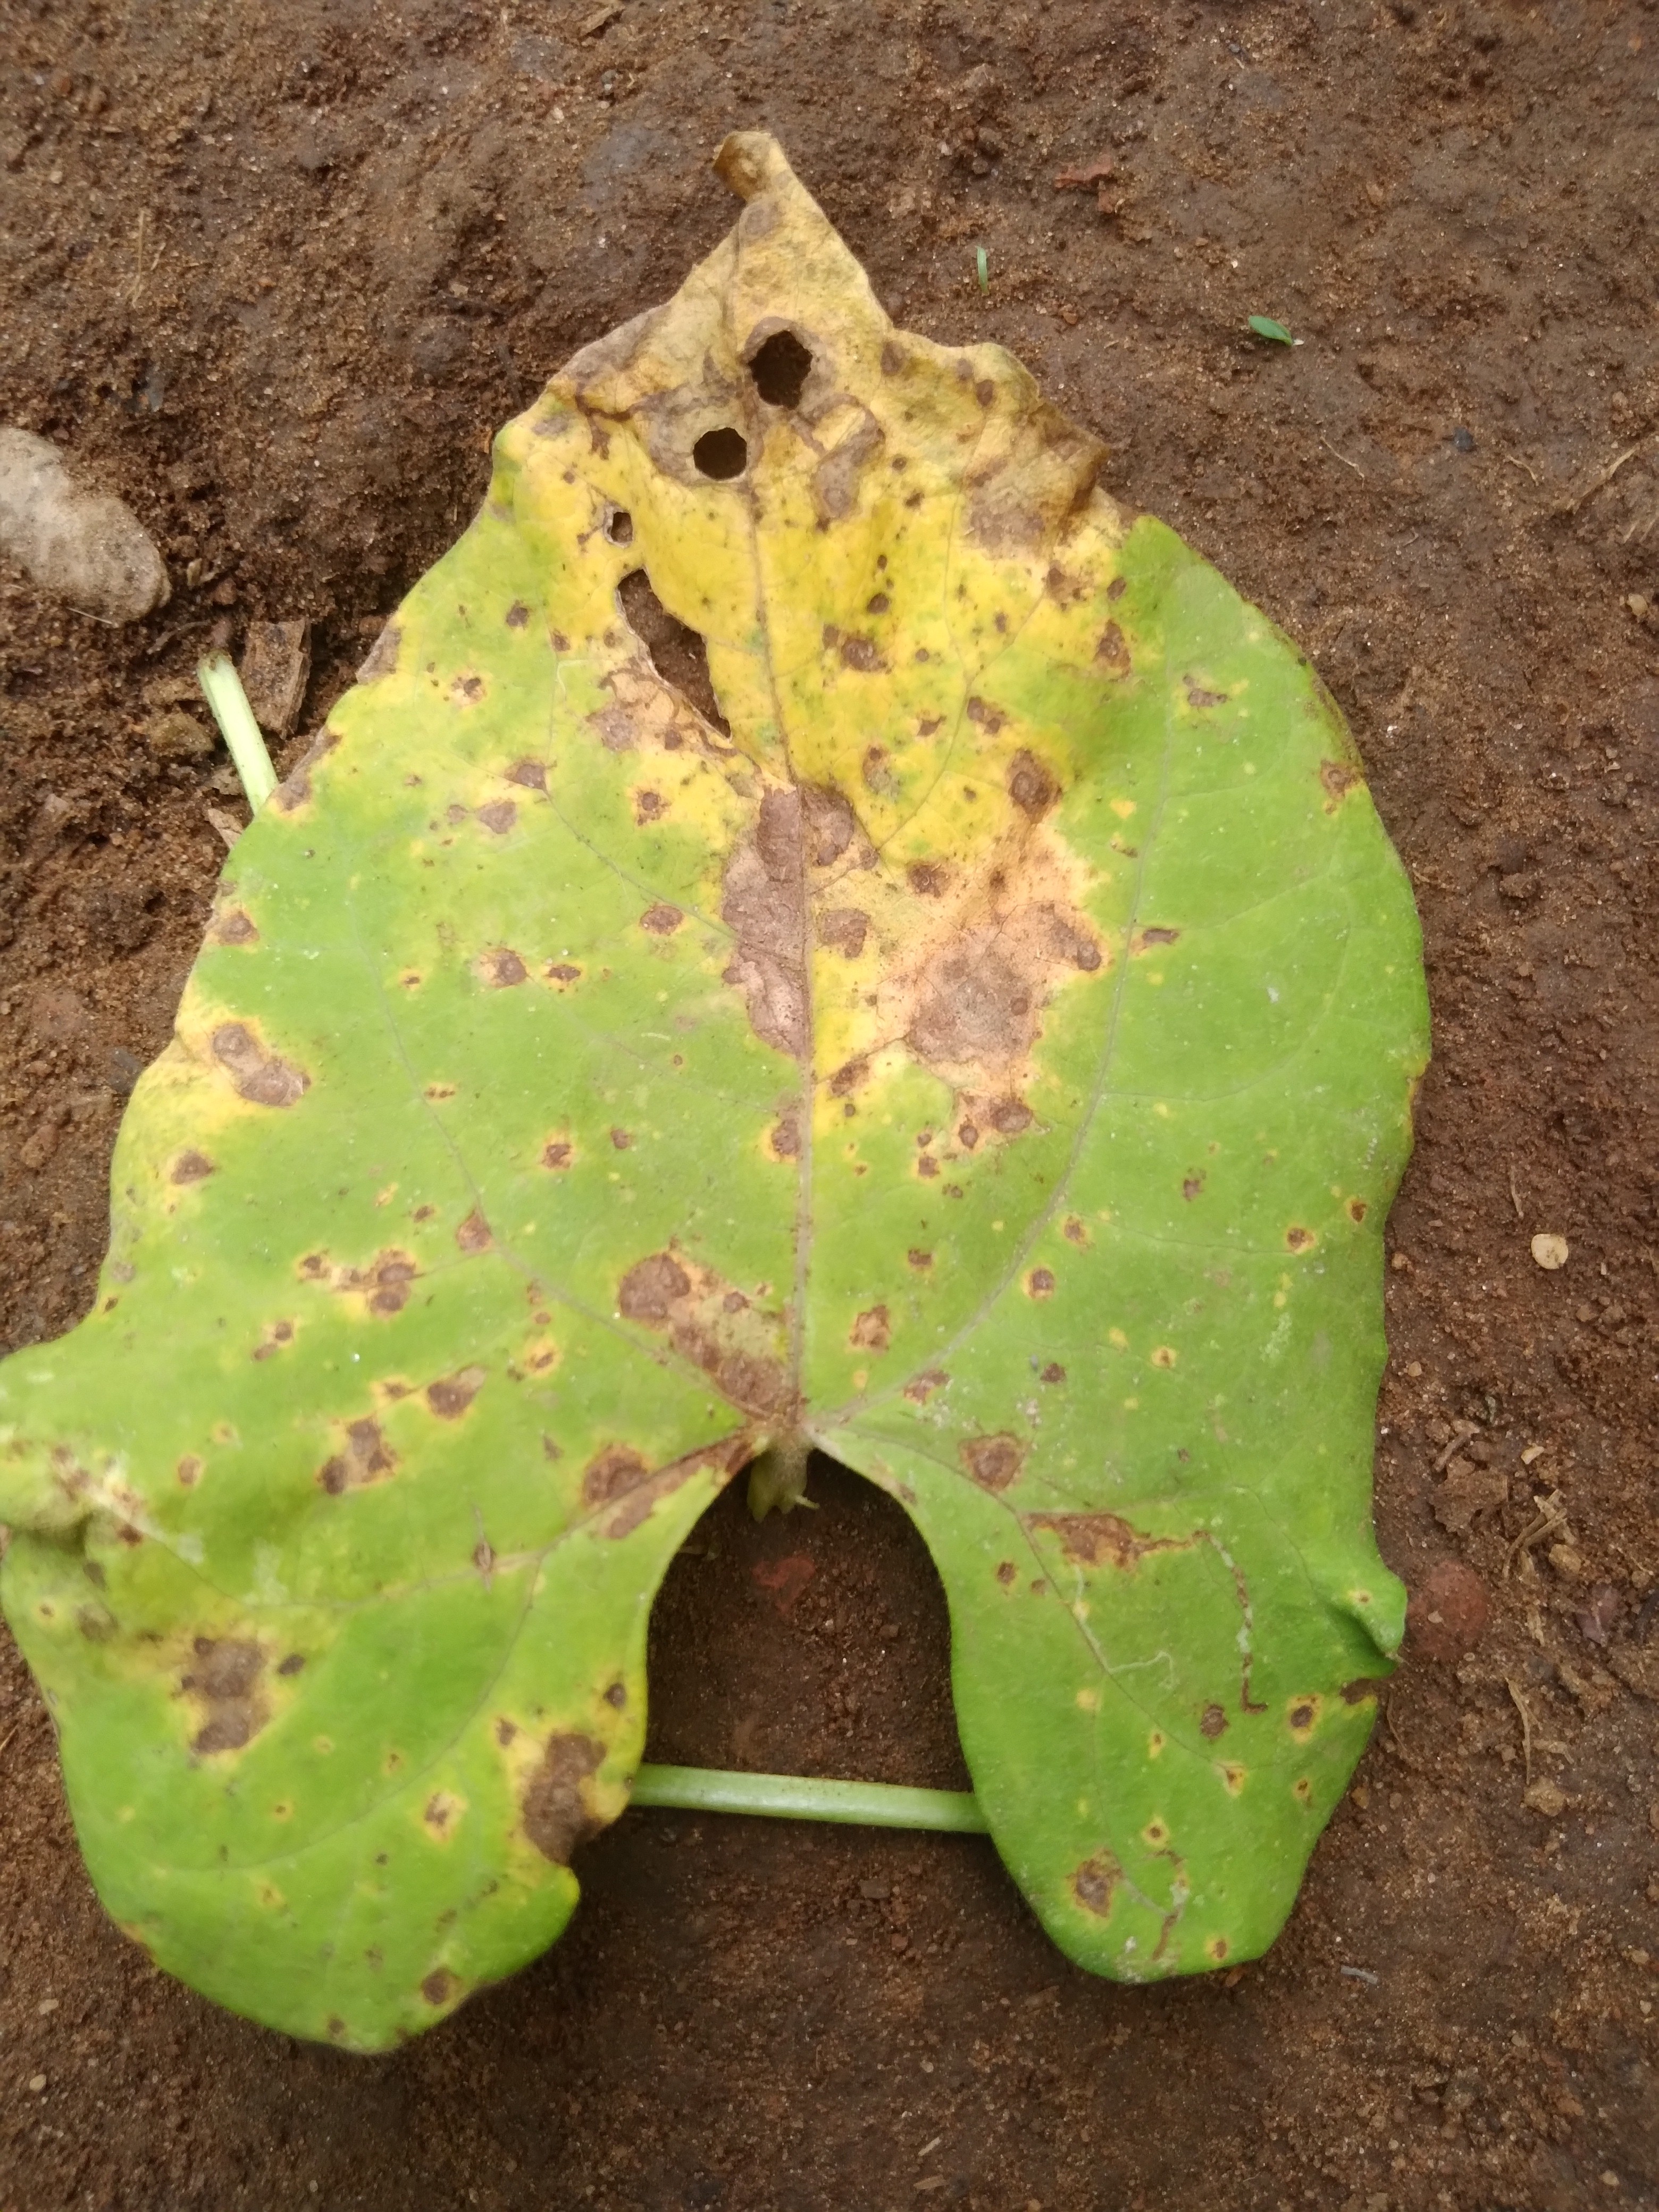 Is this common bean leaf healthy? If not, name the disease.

rust
